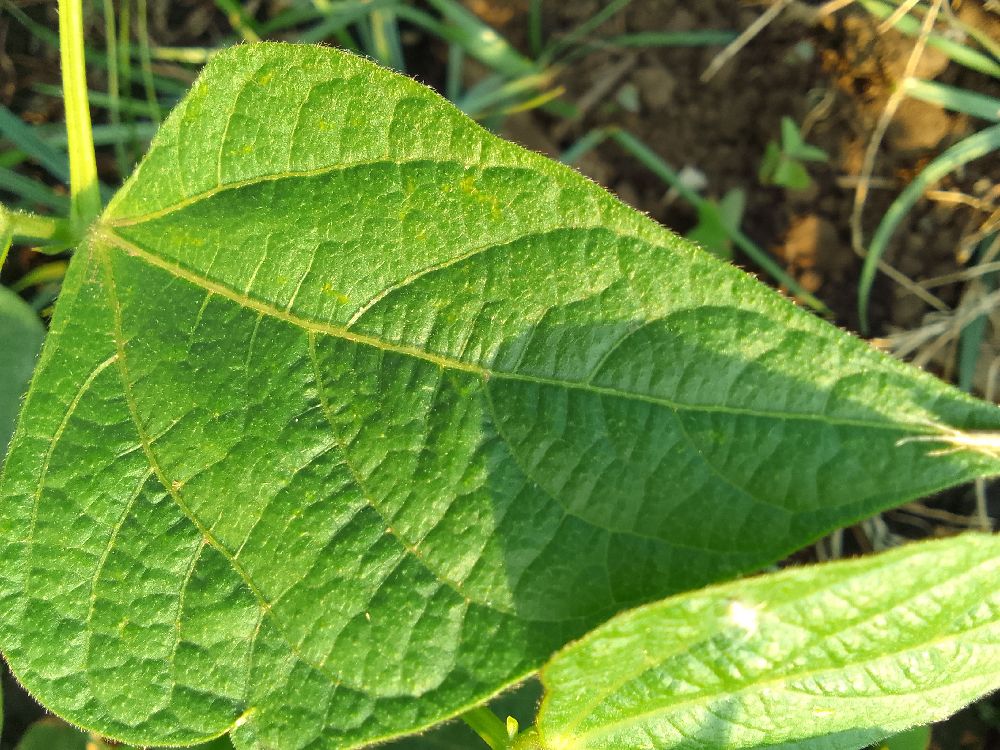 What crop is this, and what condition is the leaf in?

common bean, healthy
